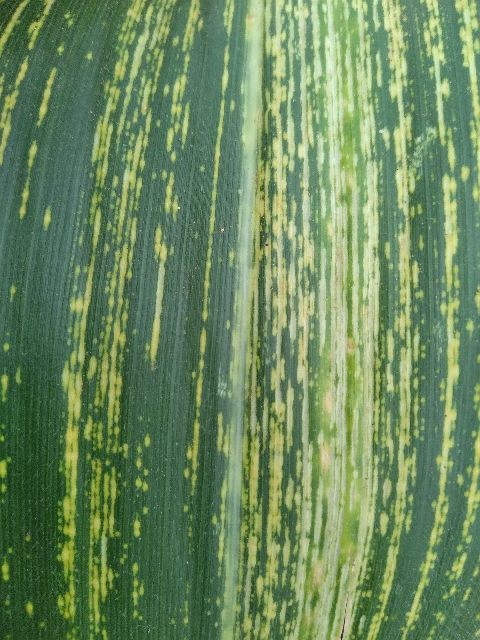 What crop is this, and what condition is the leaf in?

maize, maize streak virus
